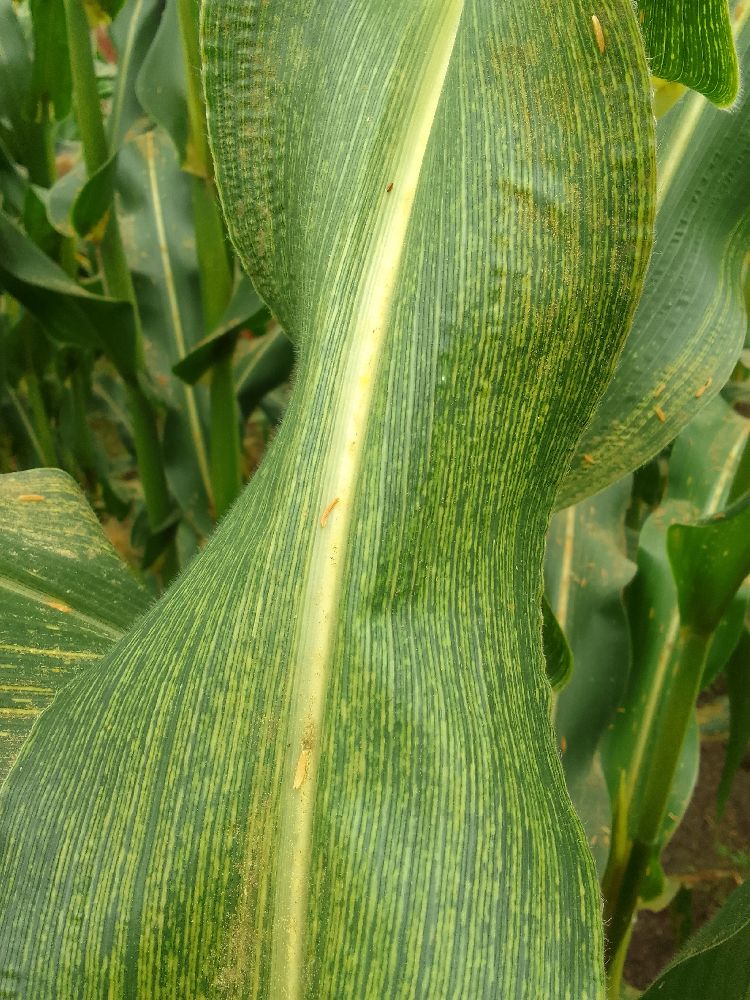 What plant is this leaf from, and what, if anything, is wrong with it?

maize, maize streak virus
